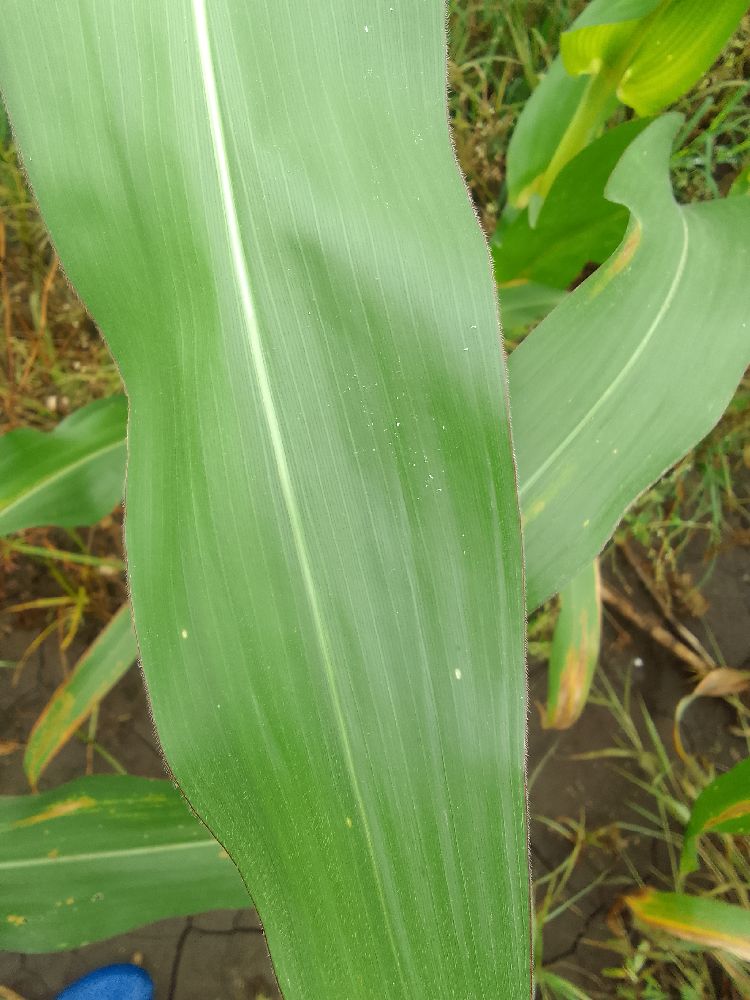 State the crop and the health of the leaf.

maize, healthy
